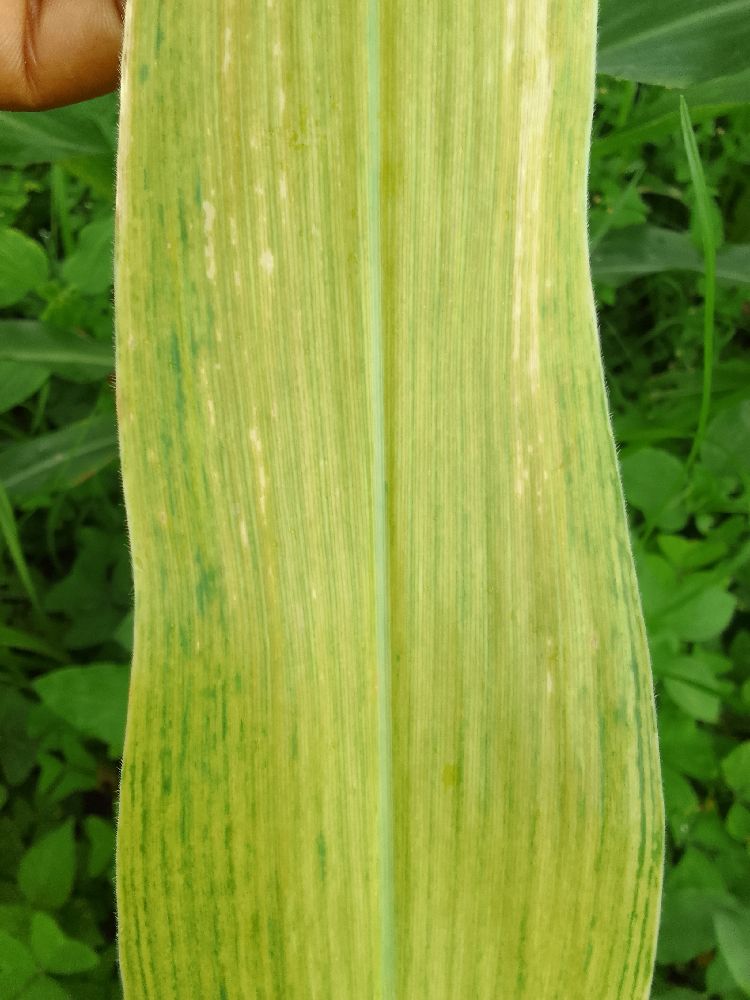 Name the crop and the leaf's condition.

maize, maize lethal necrosis
